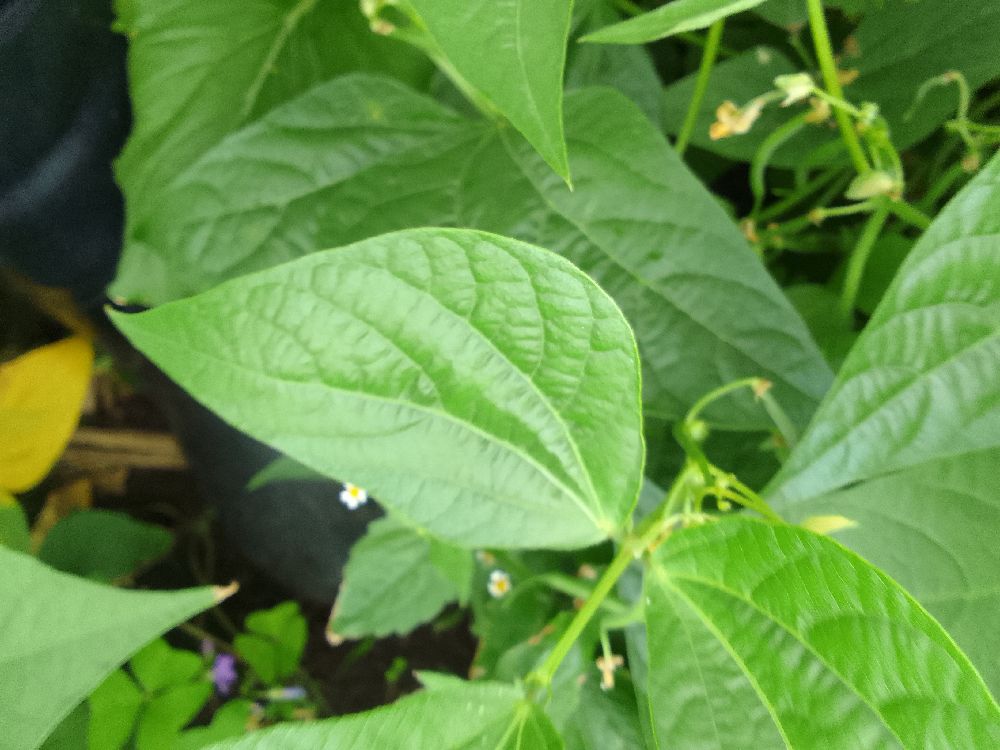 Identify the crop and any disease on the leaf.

common bean, healthy
